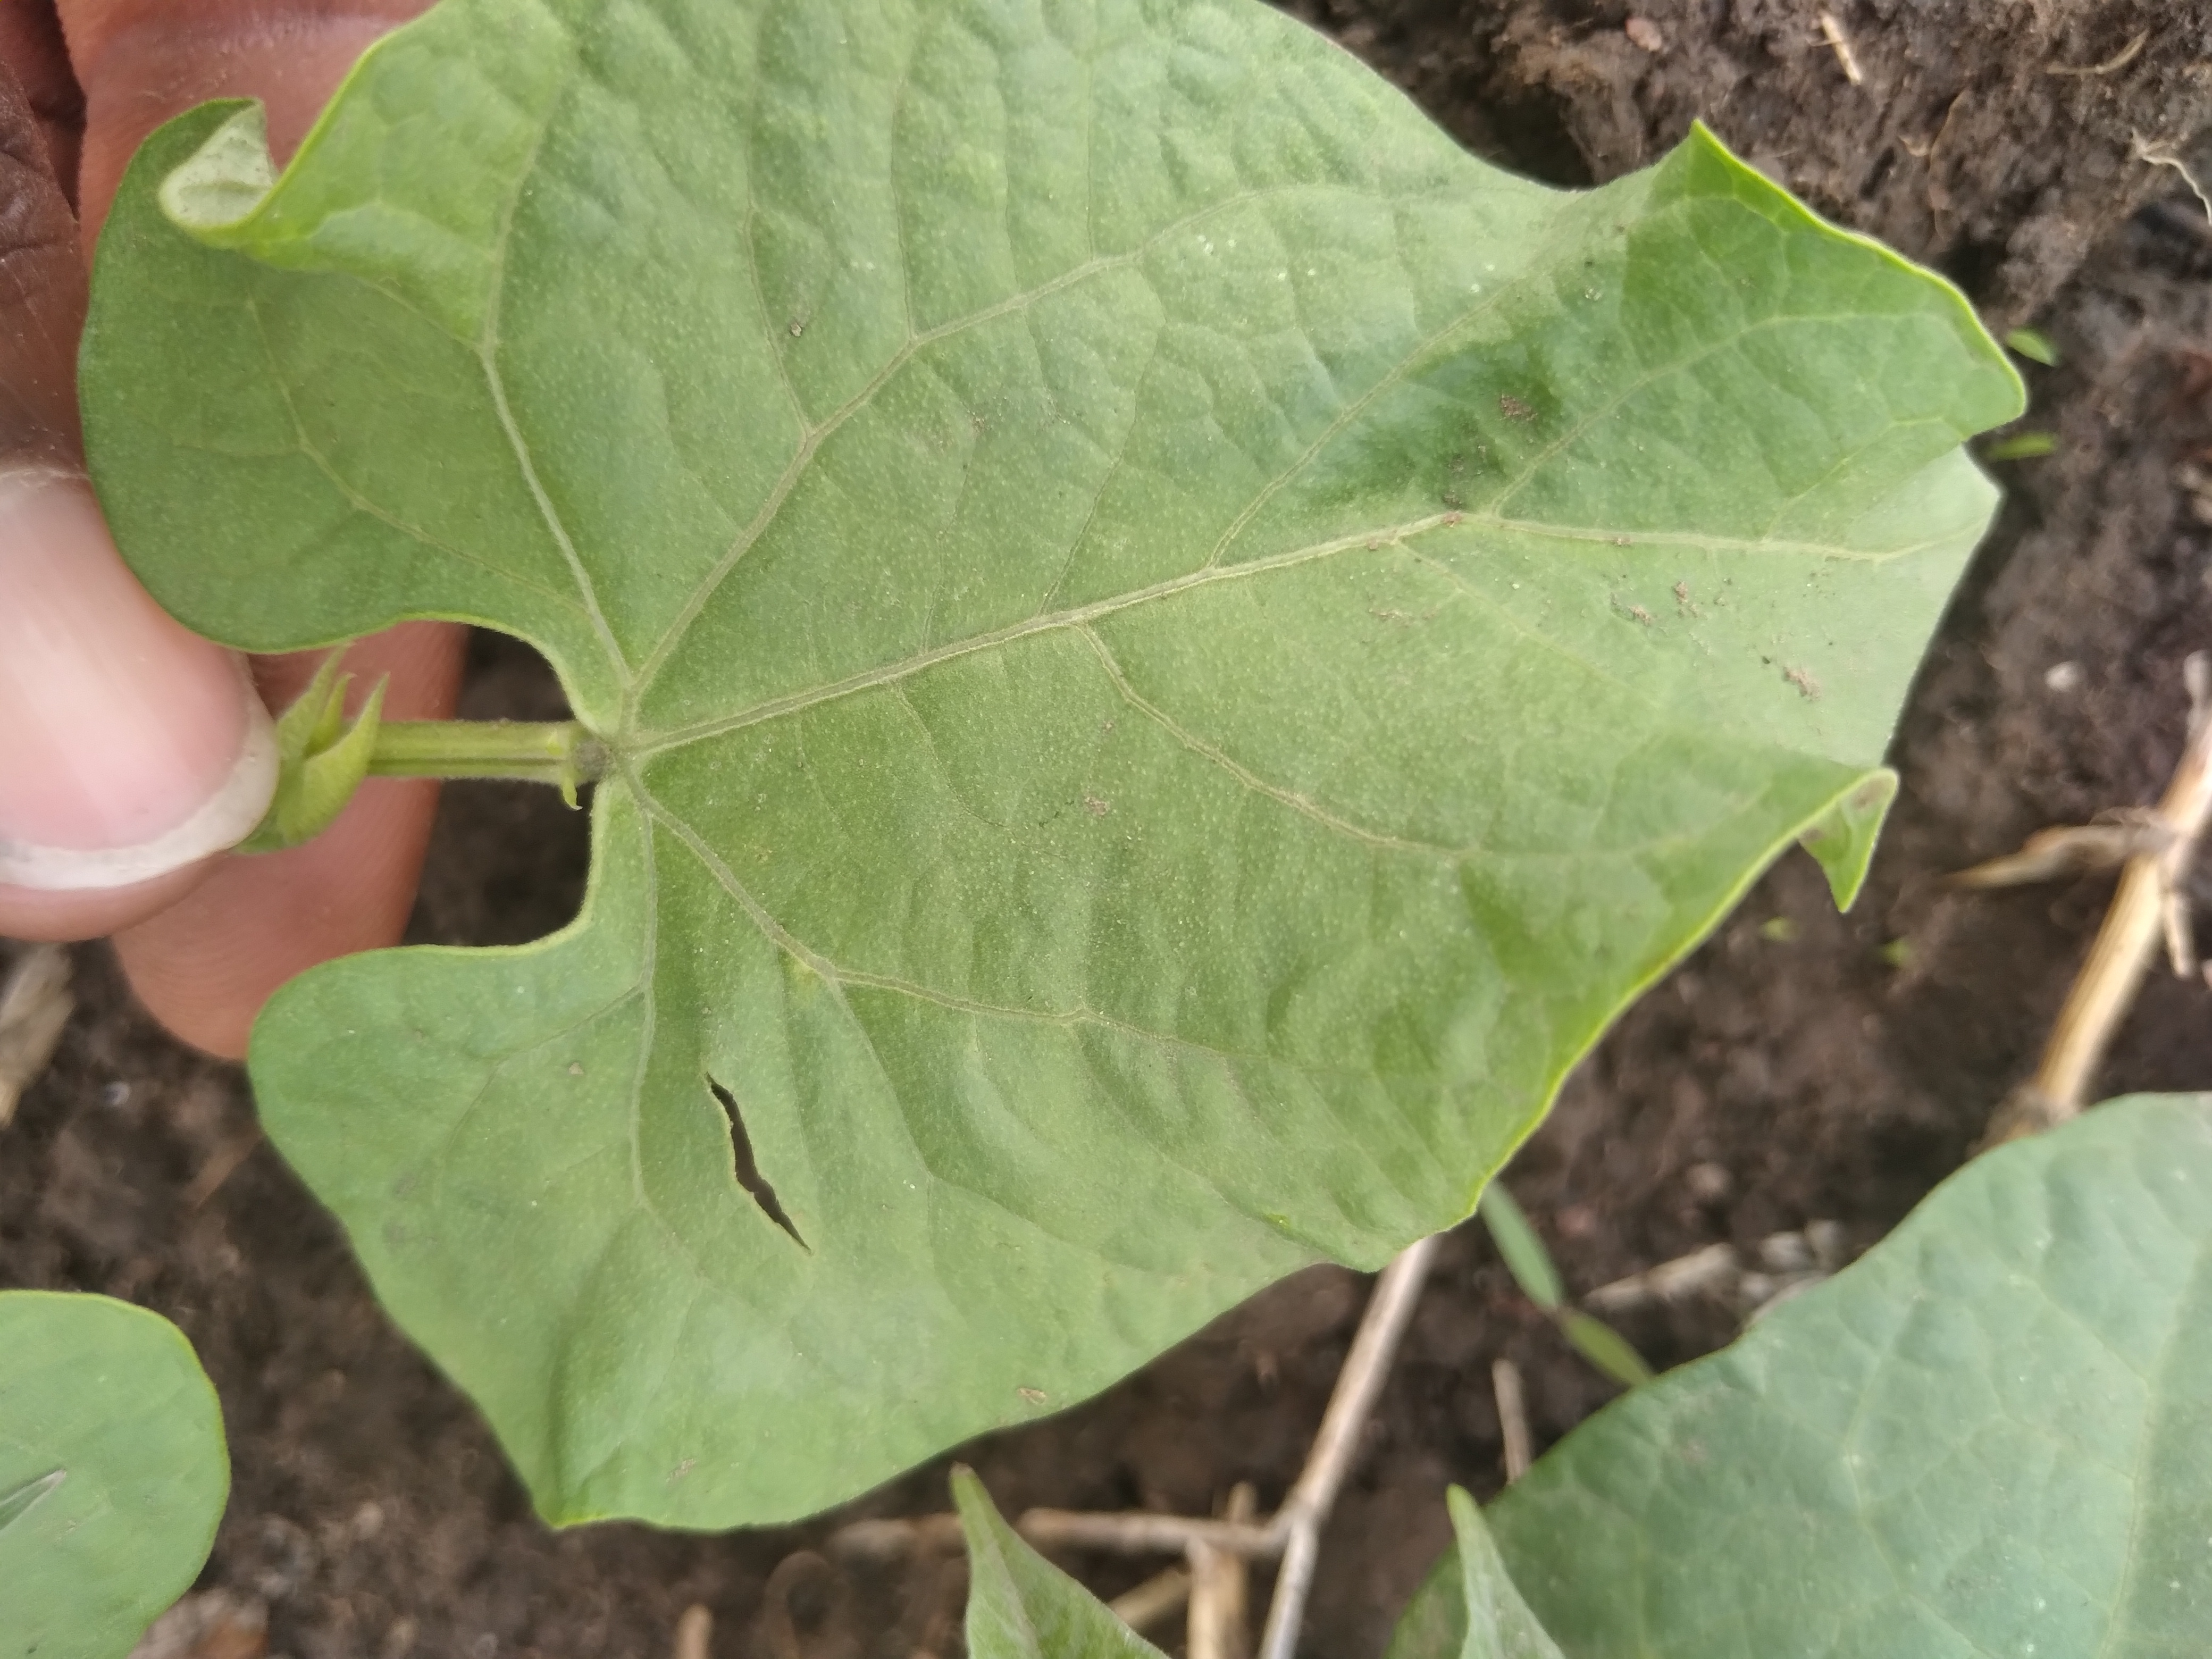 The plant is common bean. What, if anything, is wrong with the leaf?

healthy
